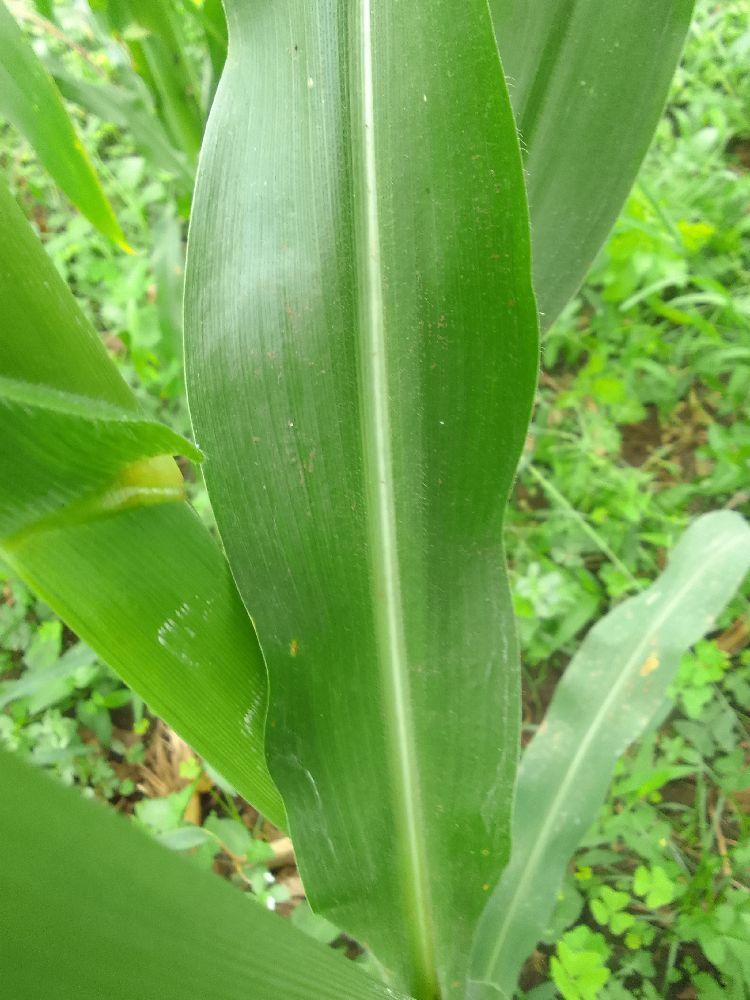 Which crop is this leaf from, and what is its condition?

maize, healthy
